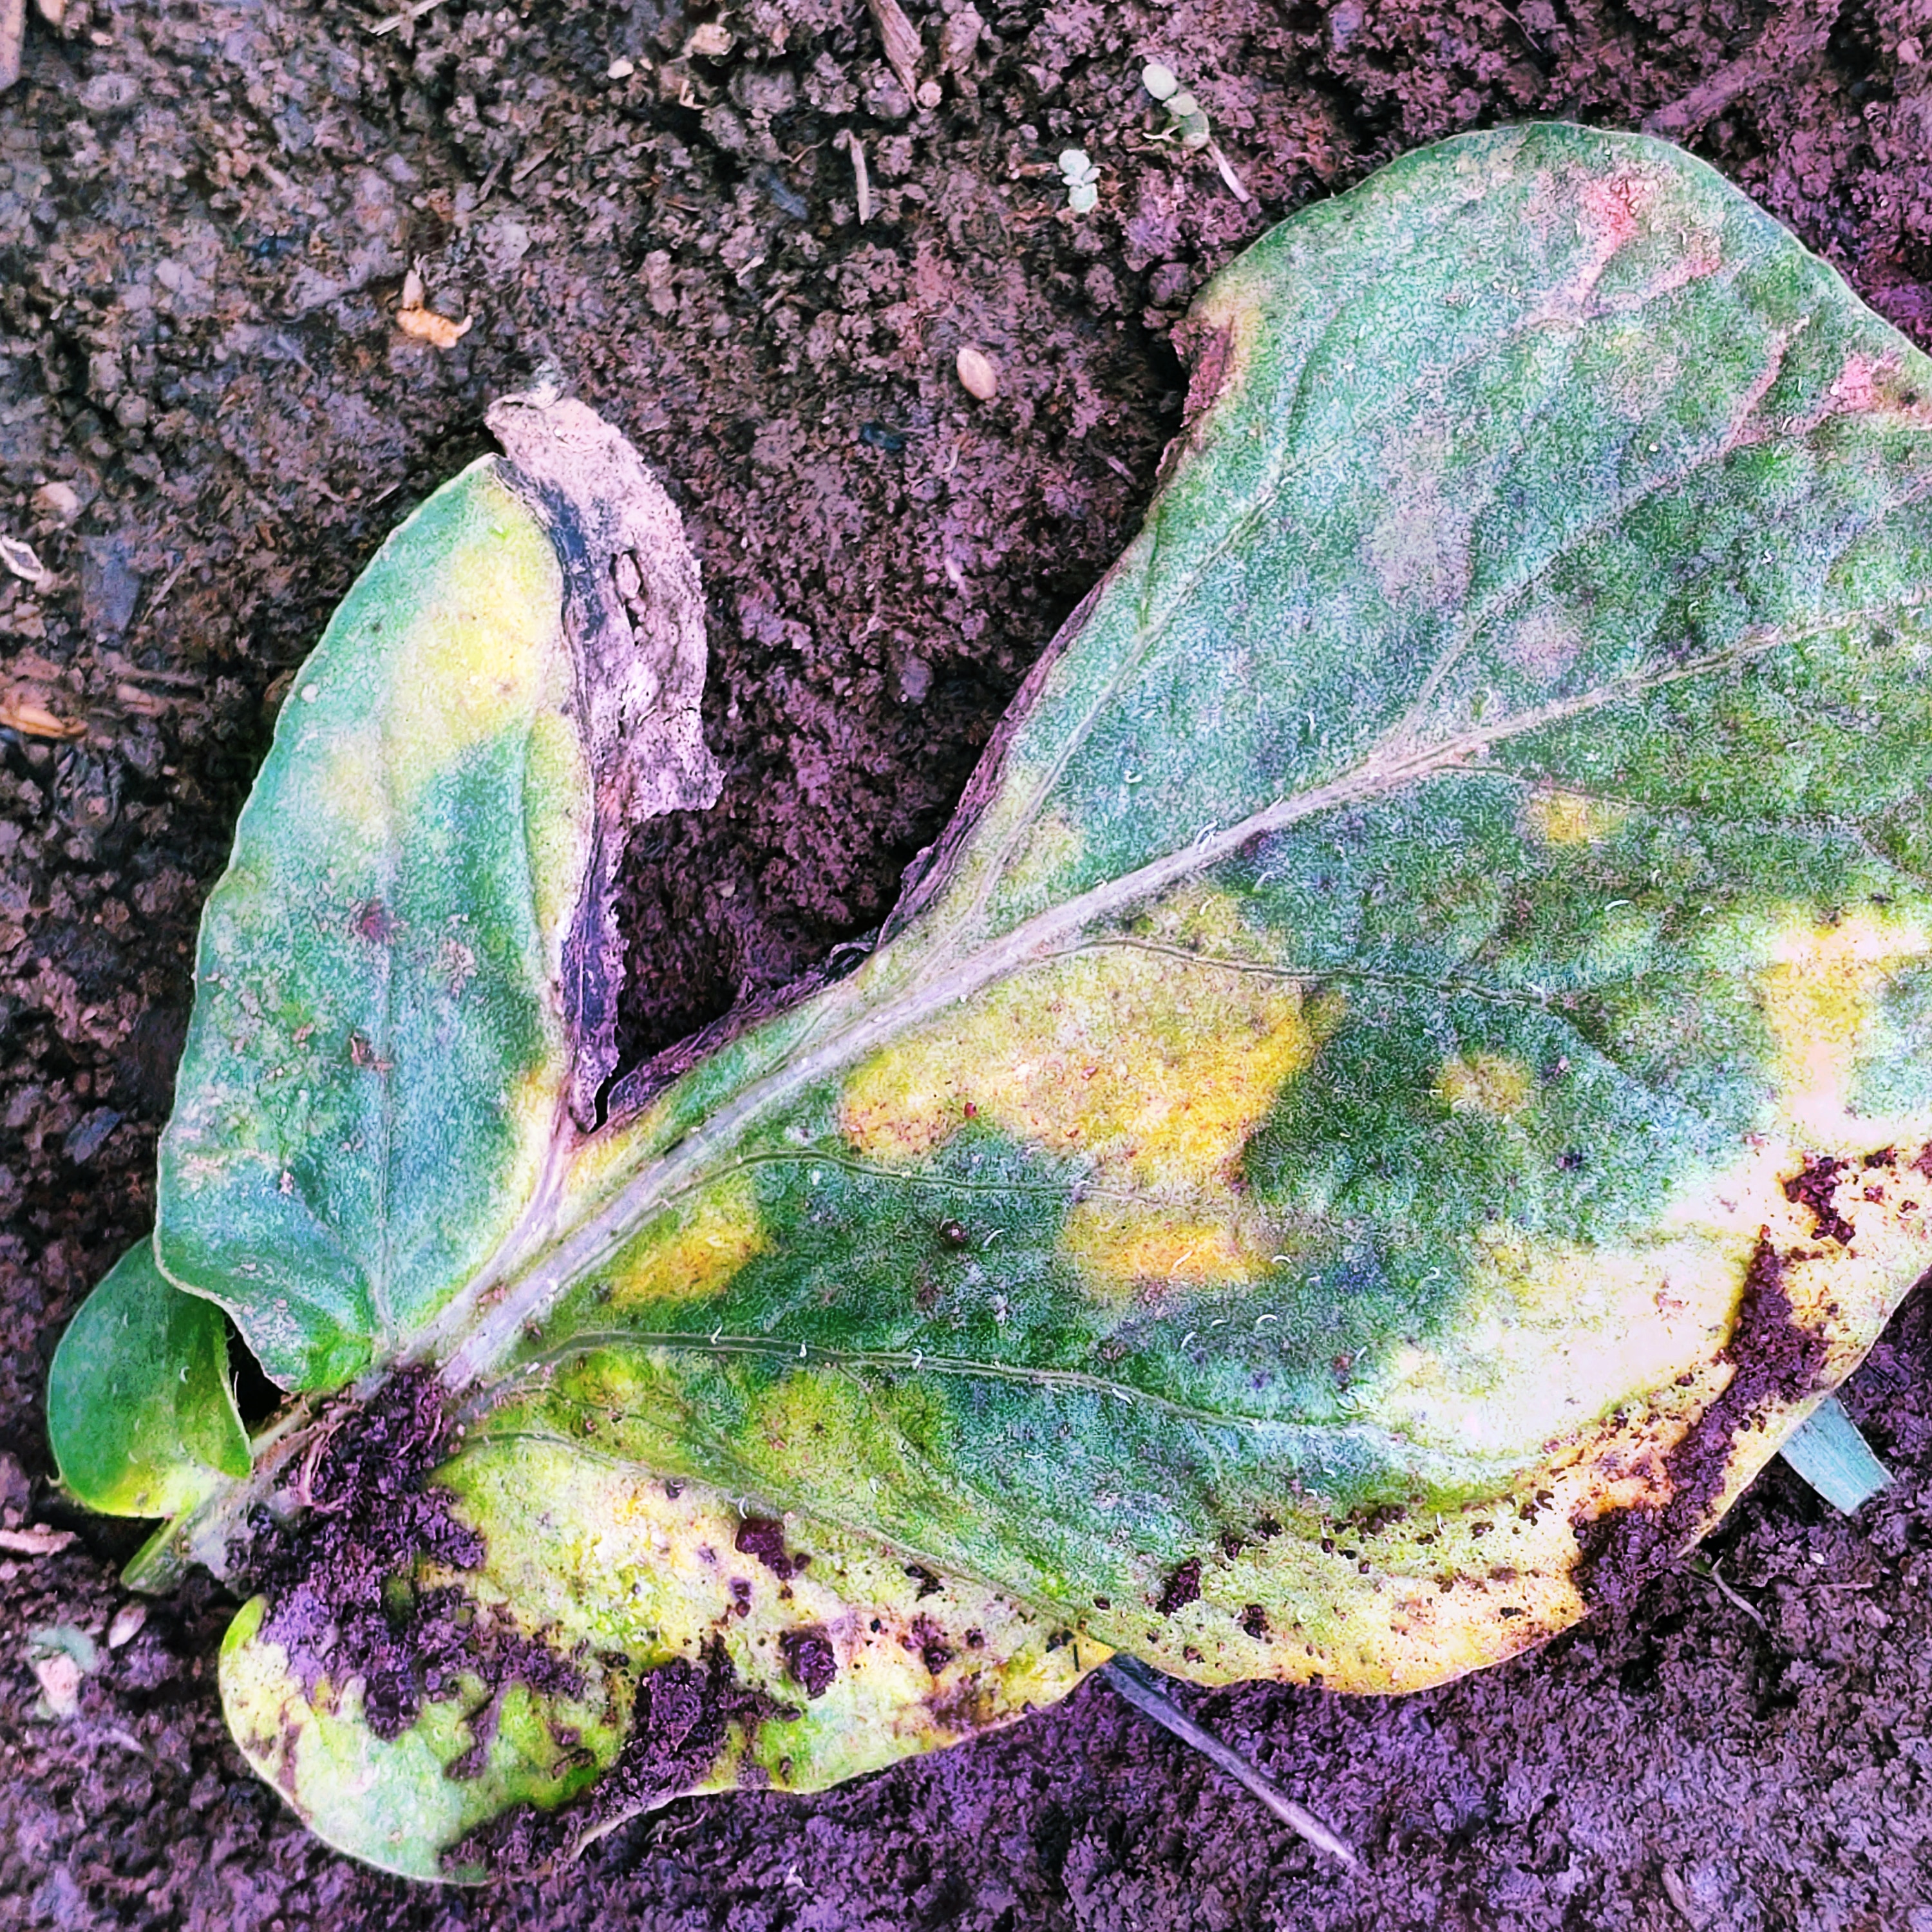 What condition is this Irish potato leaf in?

late blight
